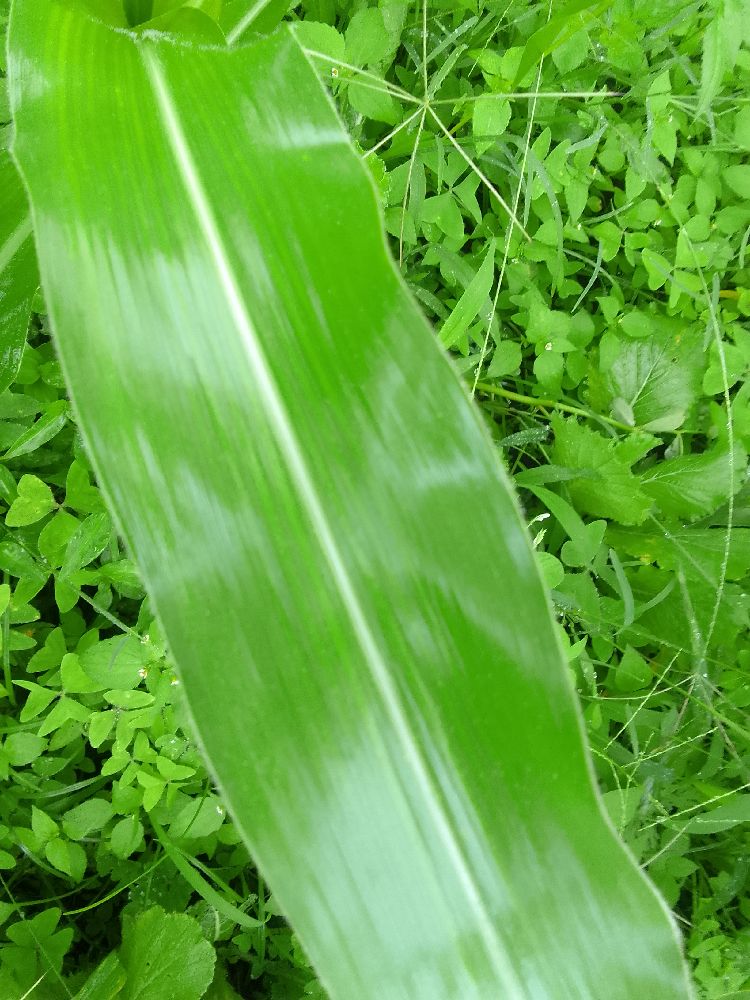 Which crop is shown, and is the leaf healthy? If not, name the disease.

maize, healthy
